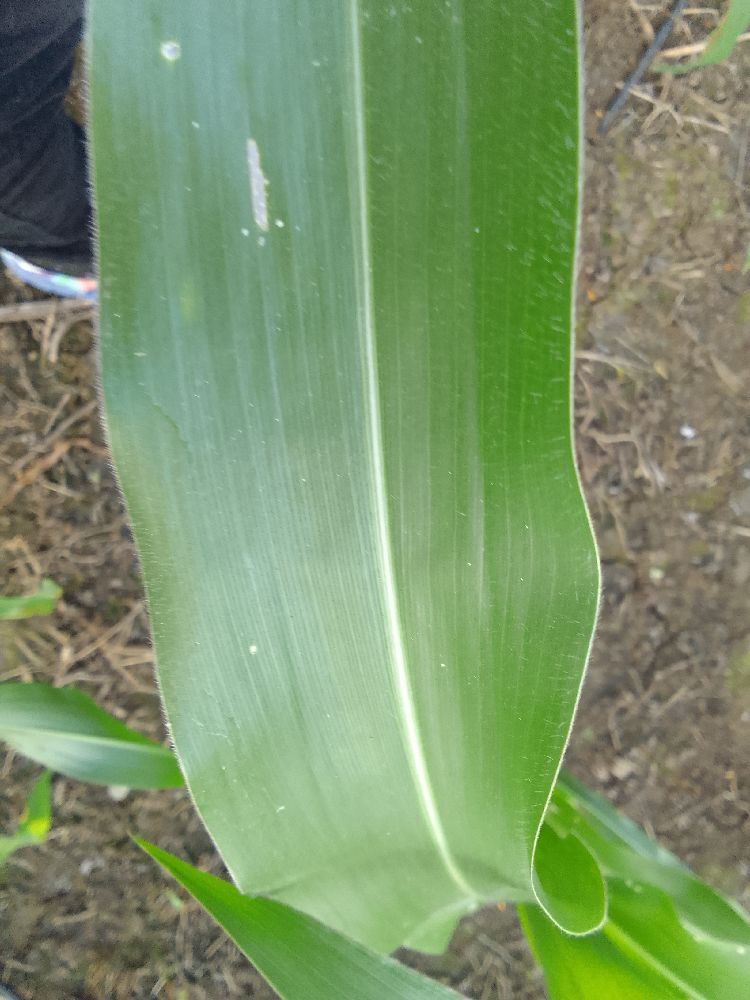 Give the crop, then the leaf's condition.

maize, healthy
